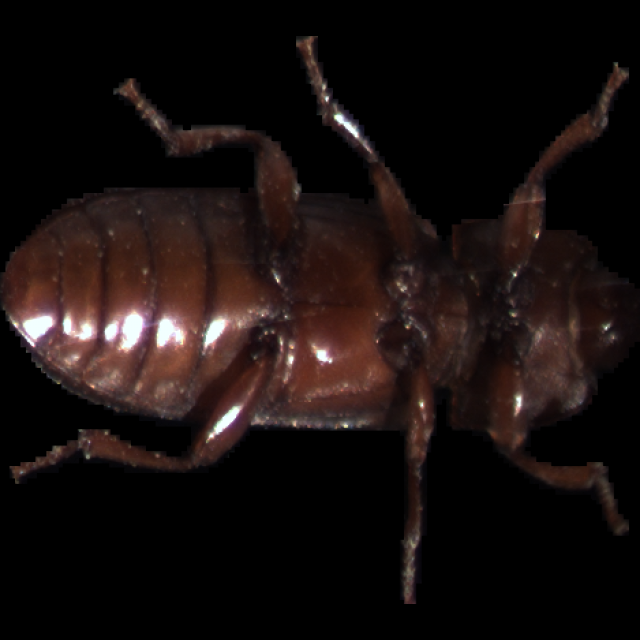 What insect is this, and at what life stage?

mealworm beetle
